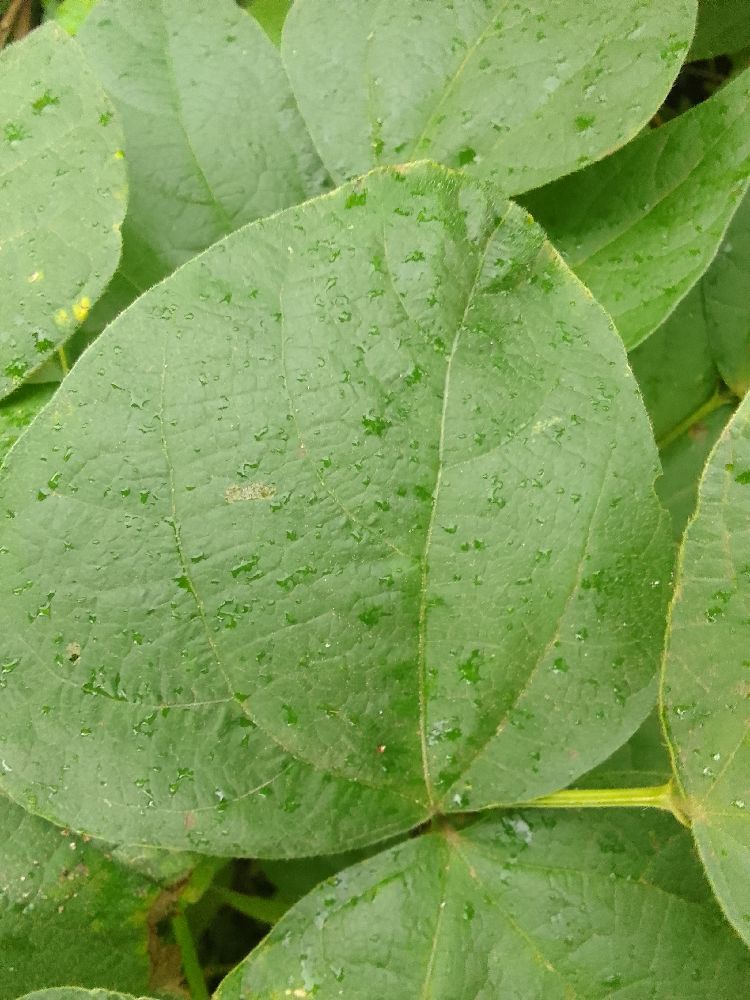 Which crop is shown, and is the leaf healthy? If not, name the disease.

common bean, healthy
